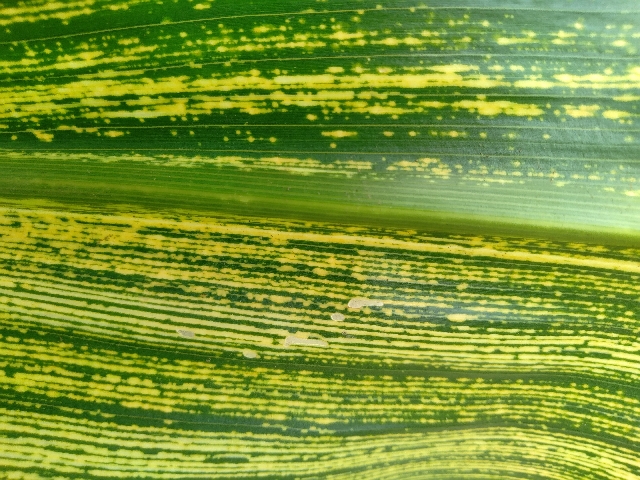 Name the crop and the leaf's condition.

maize, maize streak virus
